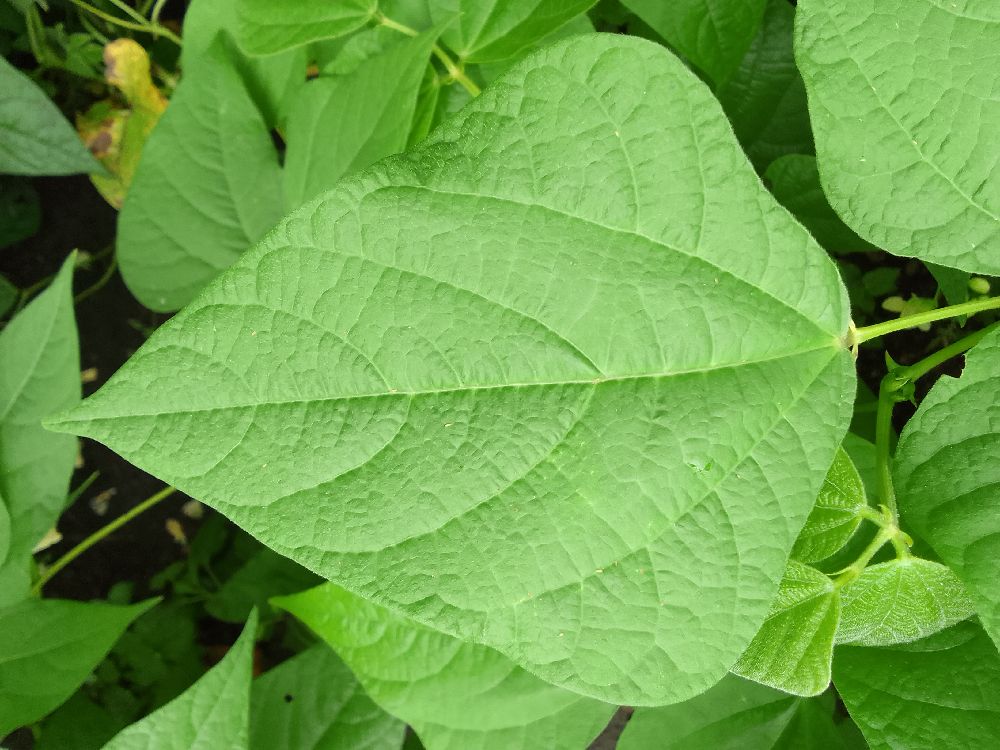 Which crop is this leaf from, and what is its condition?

common bean, healthy
